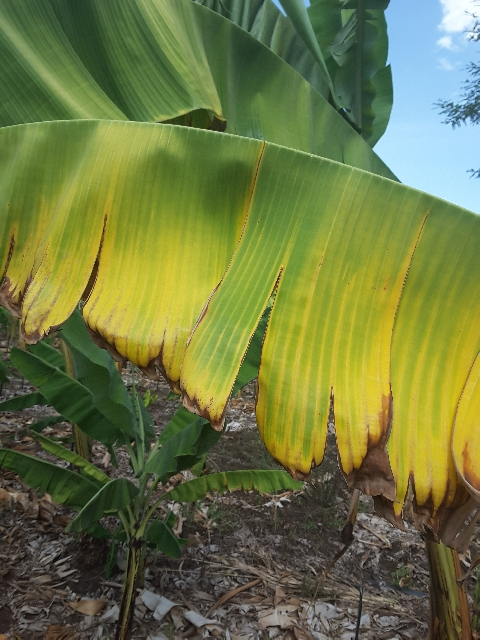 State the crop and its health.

banana, fusarium wilt race 1
